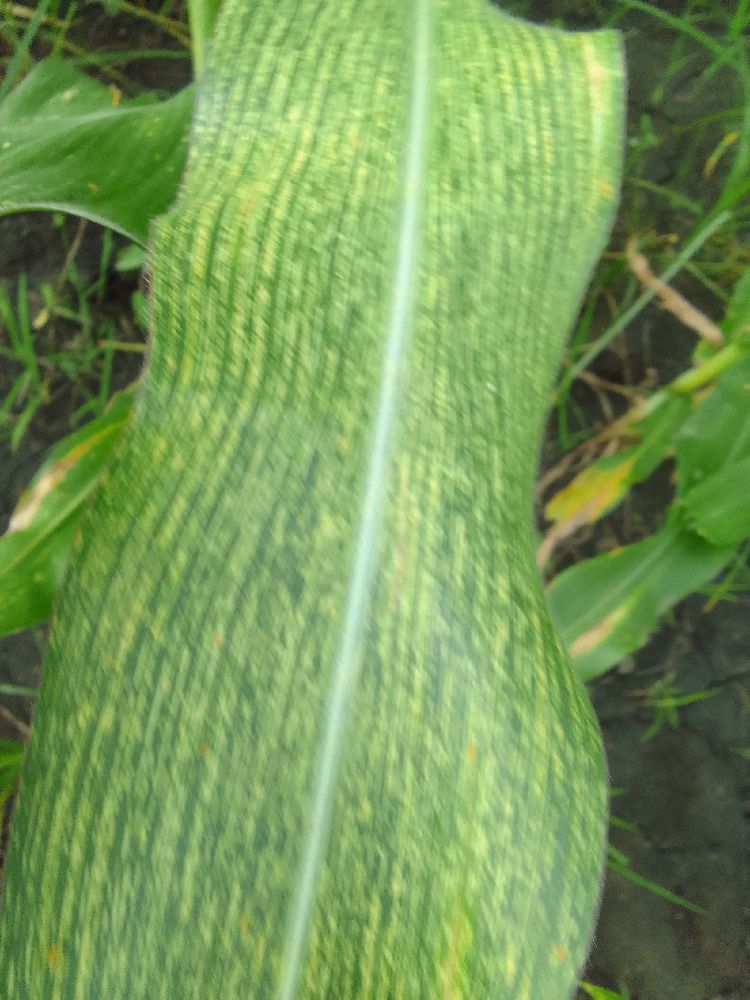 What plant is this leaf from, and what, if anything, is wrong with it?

maize, maize streak virus
